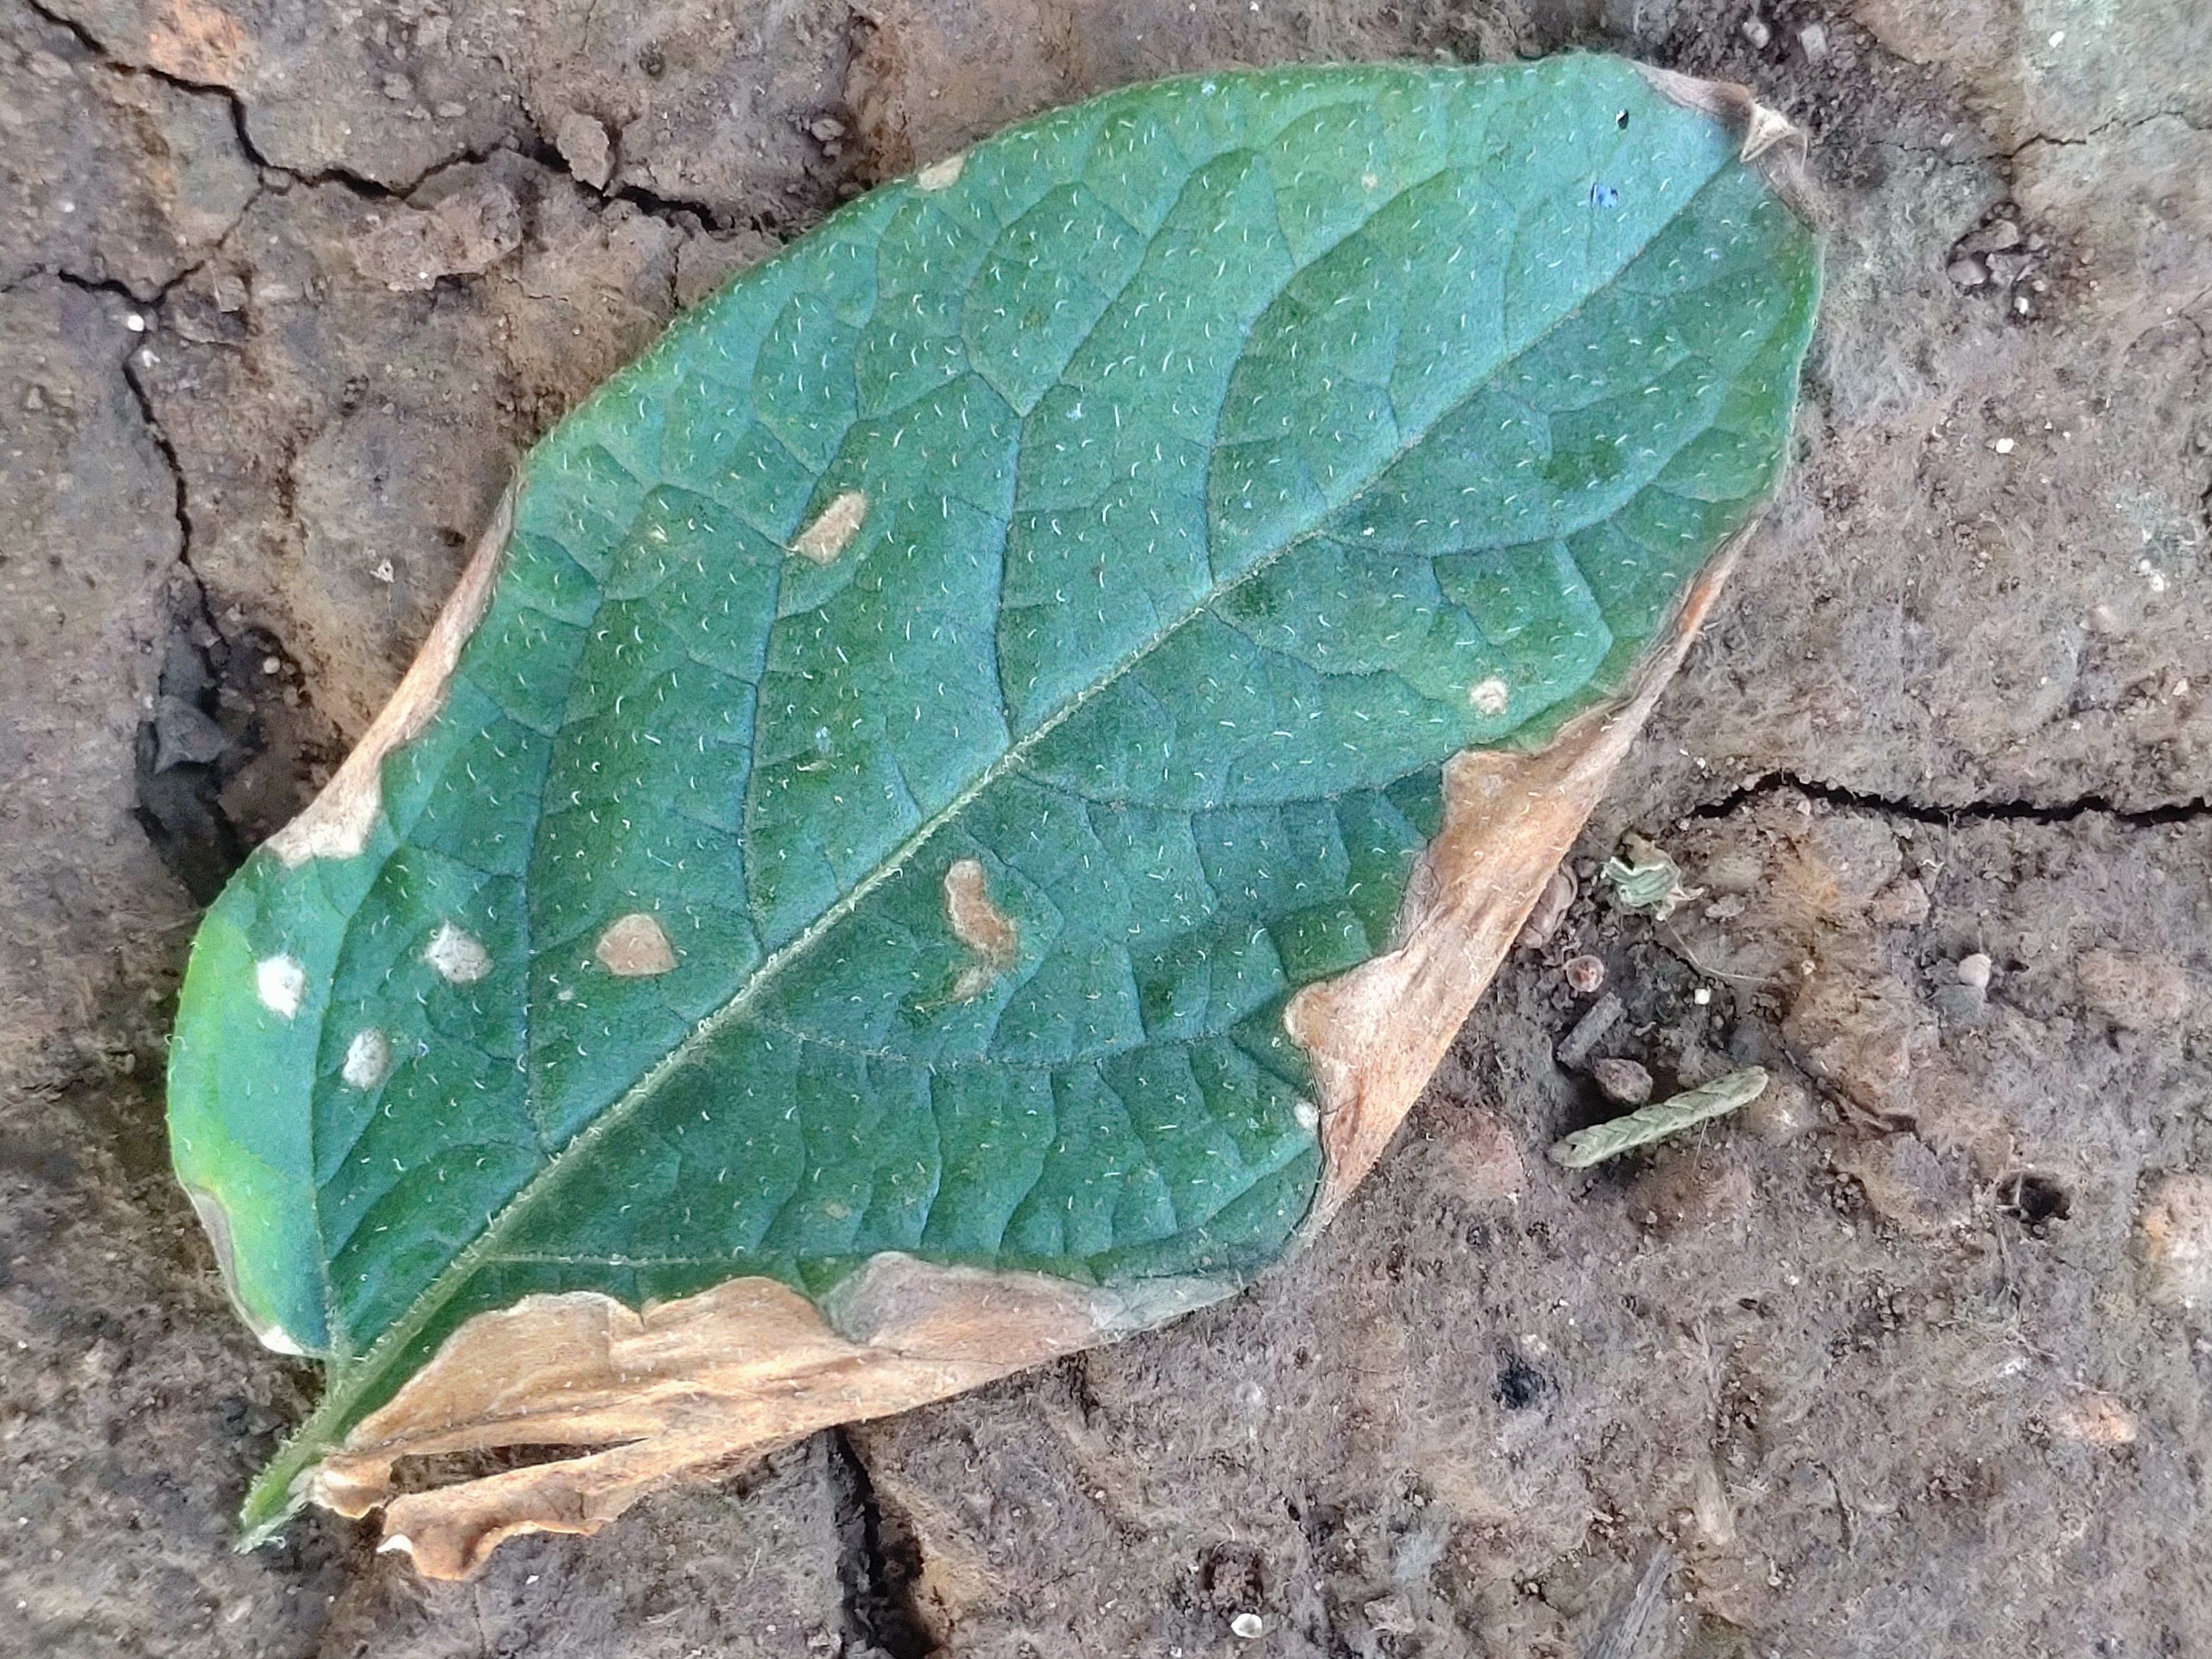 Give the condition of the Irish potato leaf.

early blight
